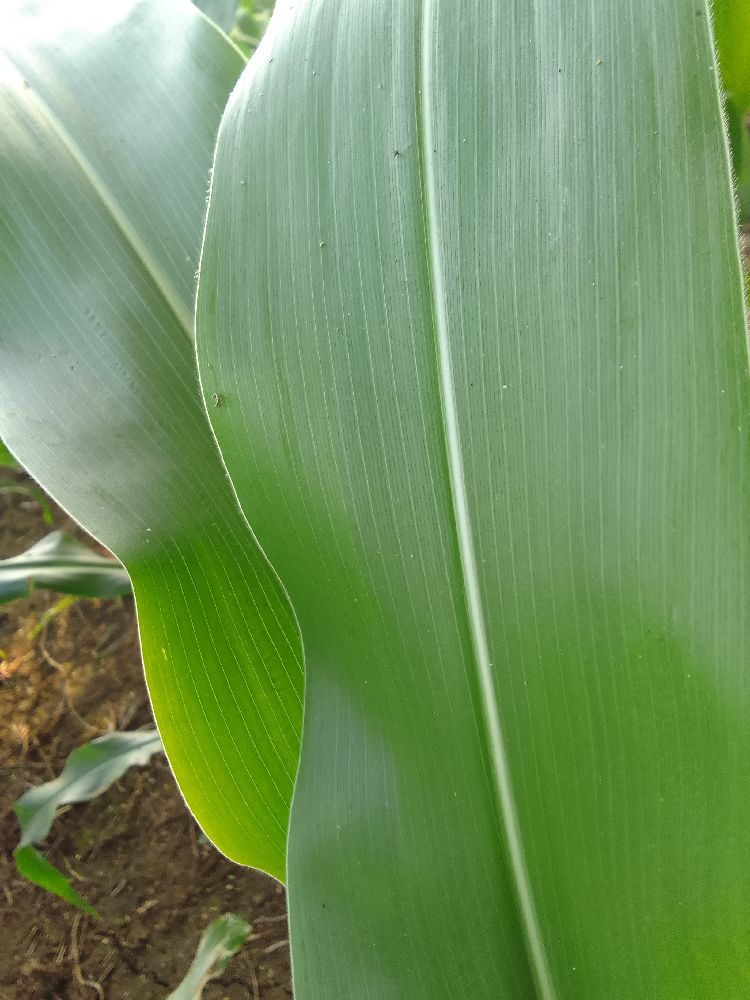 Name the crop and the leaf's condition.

maize, healthy
